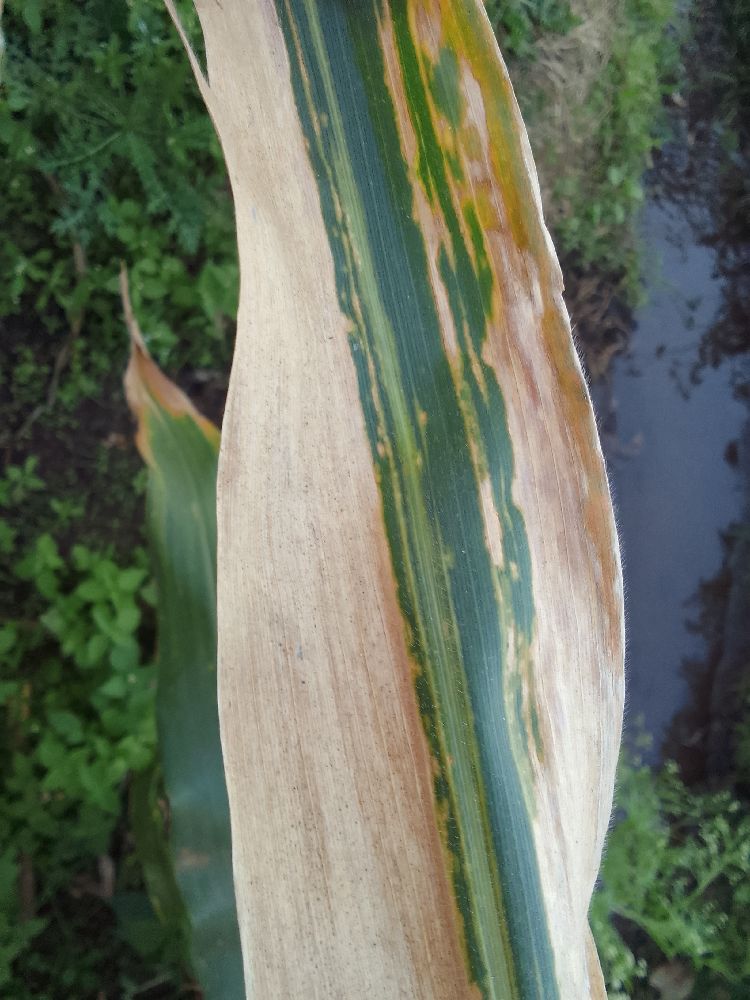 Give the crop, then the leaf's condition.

maize, maize lethal necrosis
